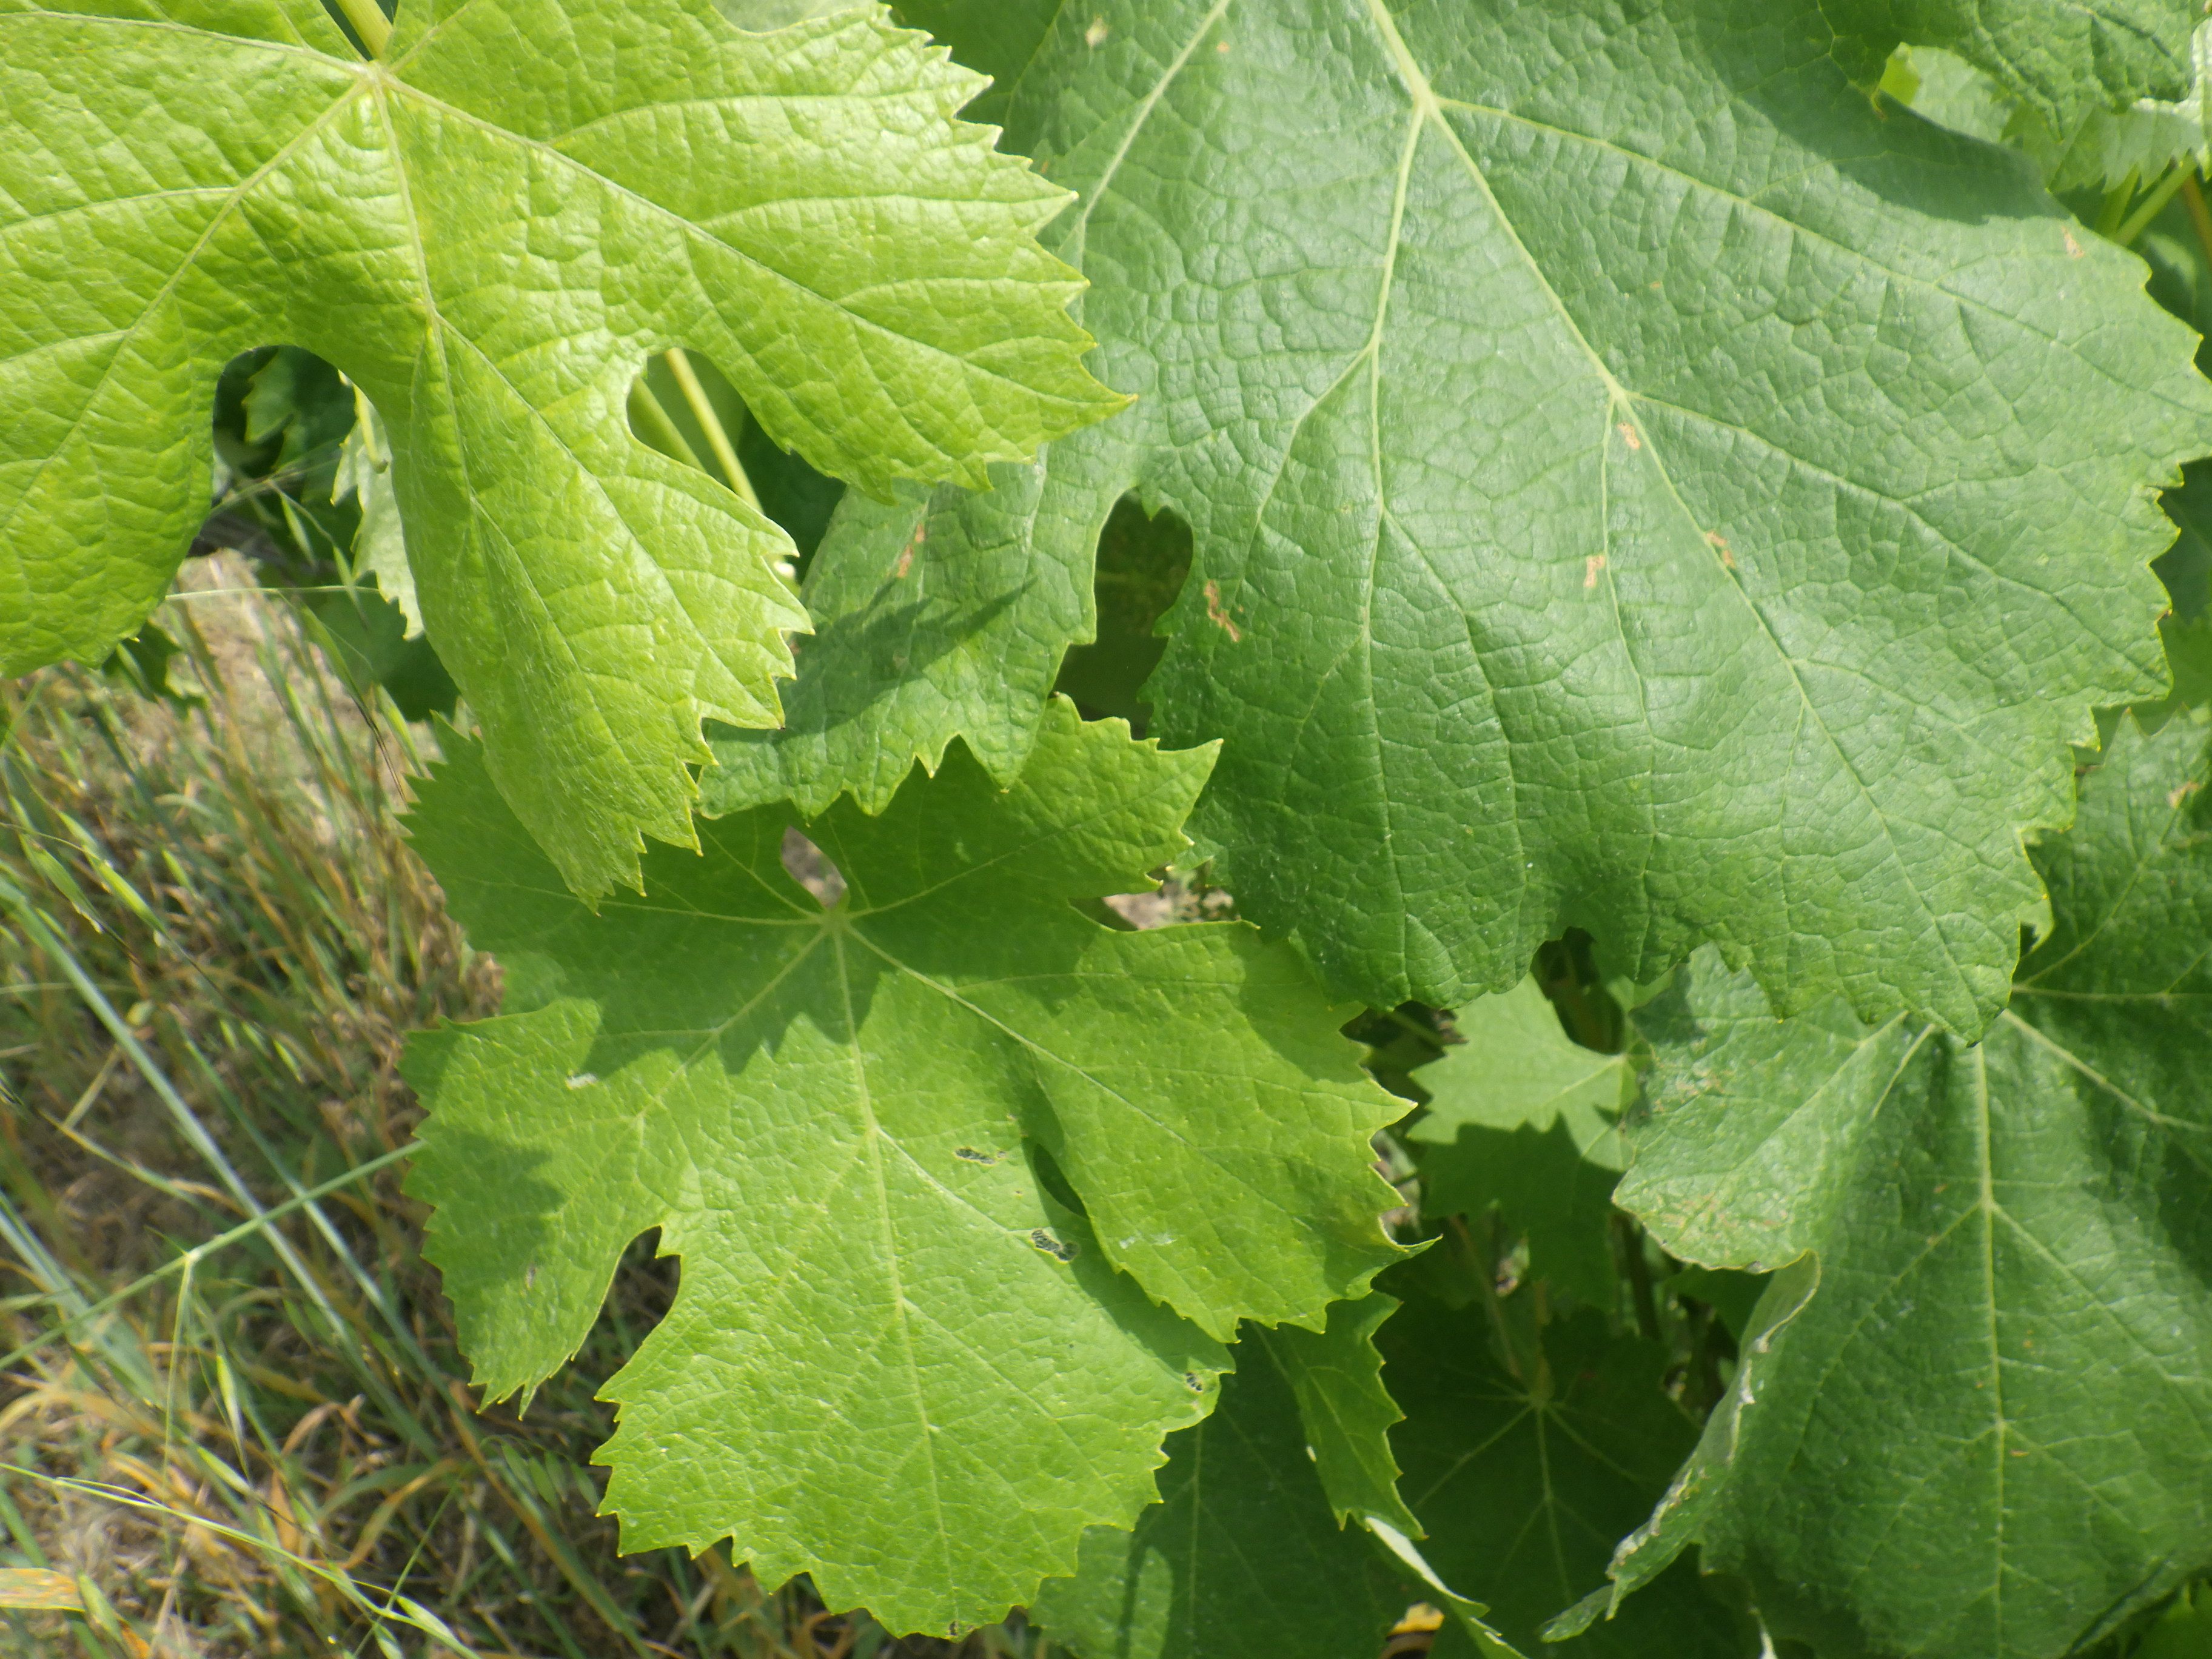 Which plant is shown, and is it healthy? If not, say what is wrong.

grapevine, phytophagous
